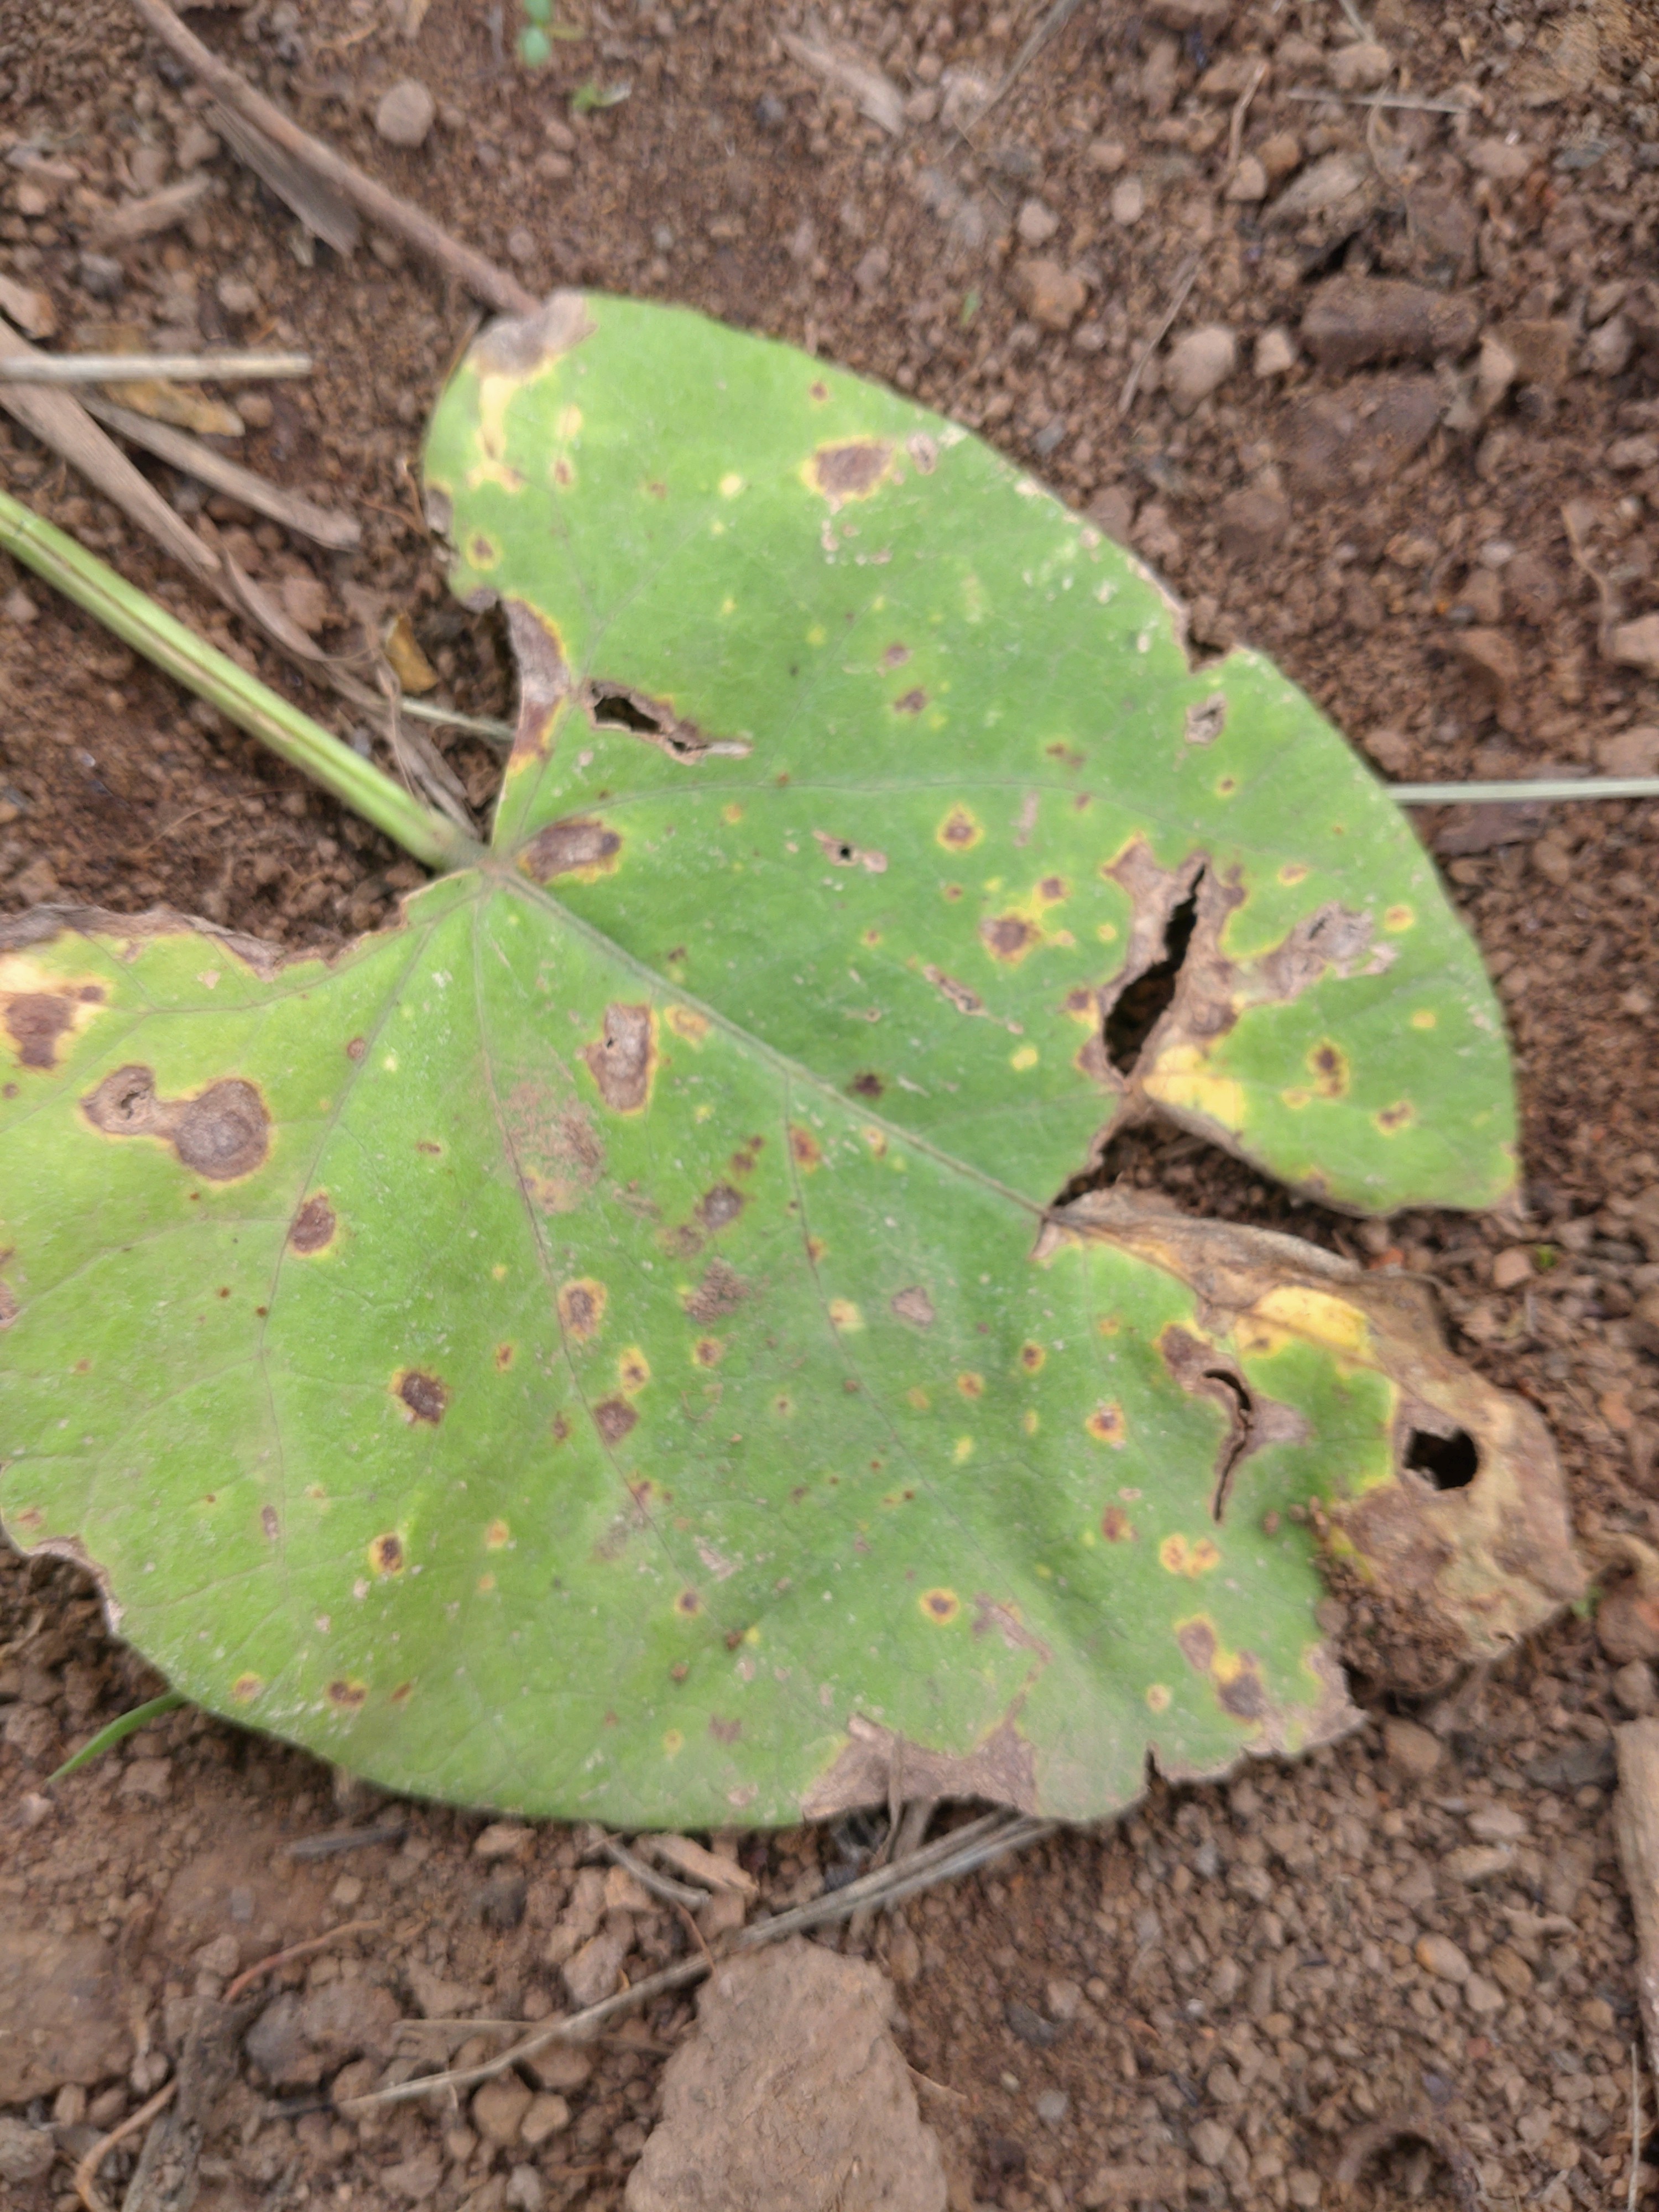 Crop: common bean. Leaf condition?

rust
